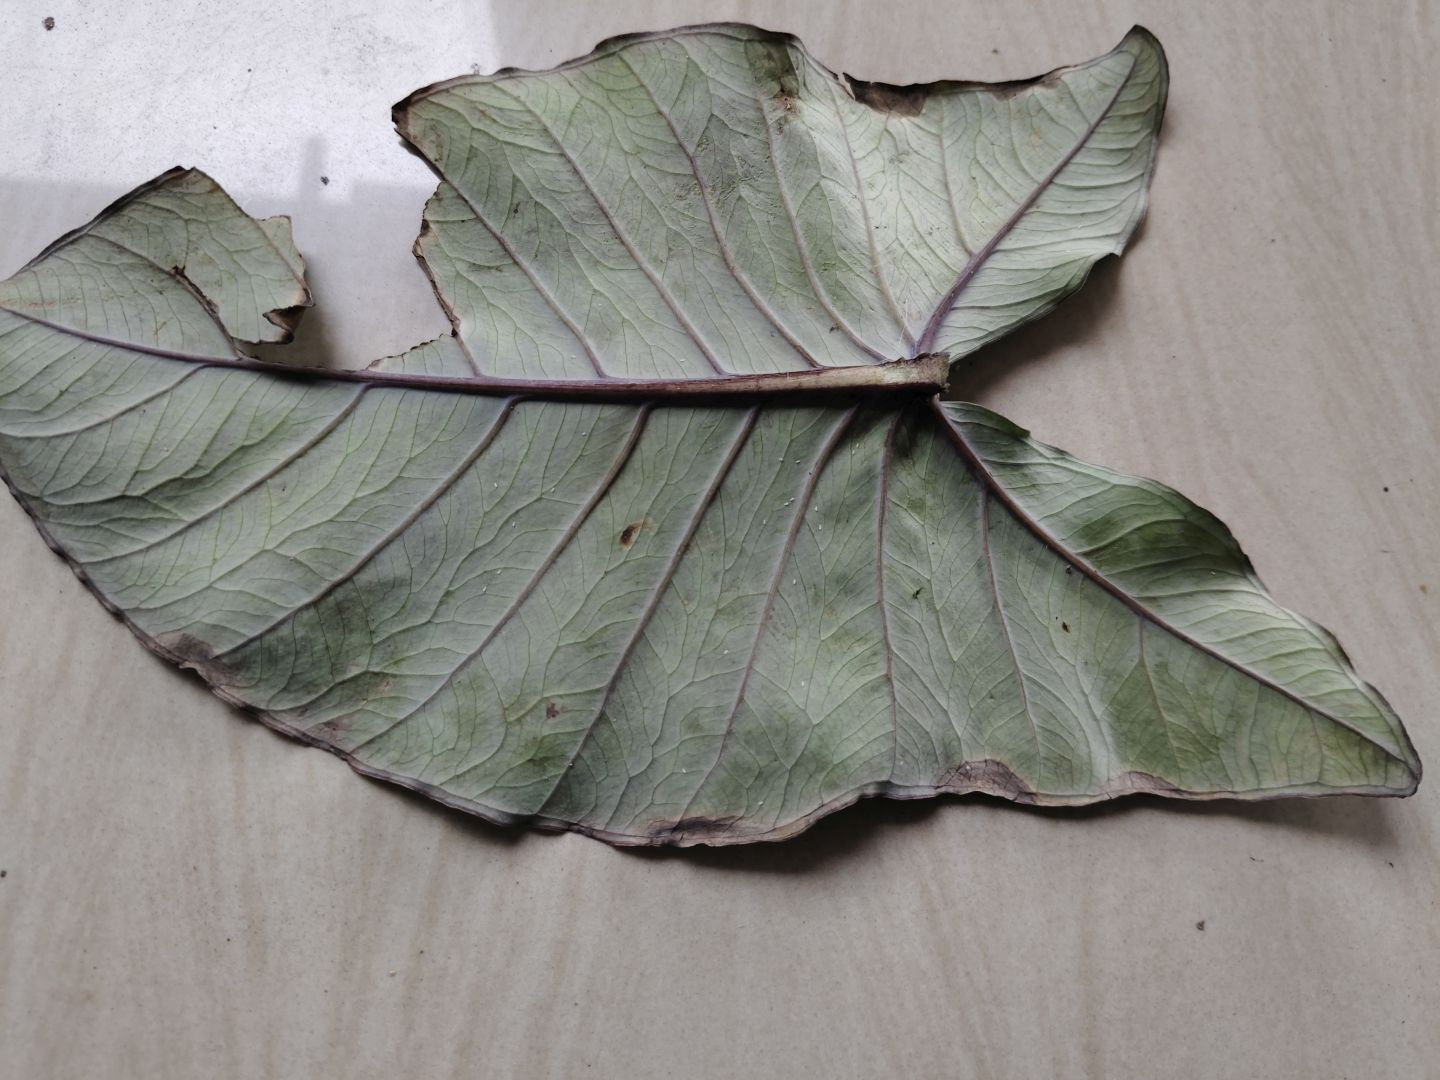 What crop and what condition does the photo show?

taro, leaf blight
